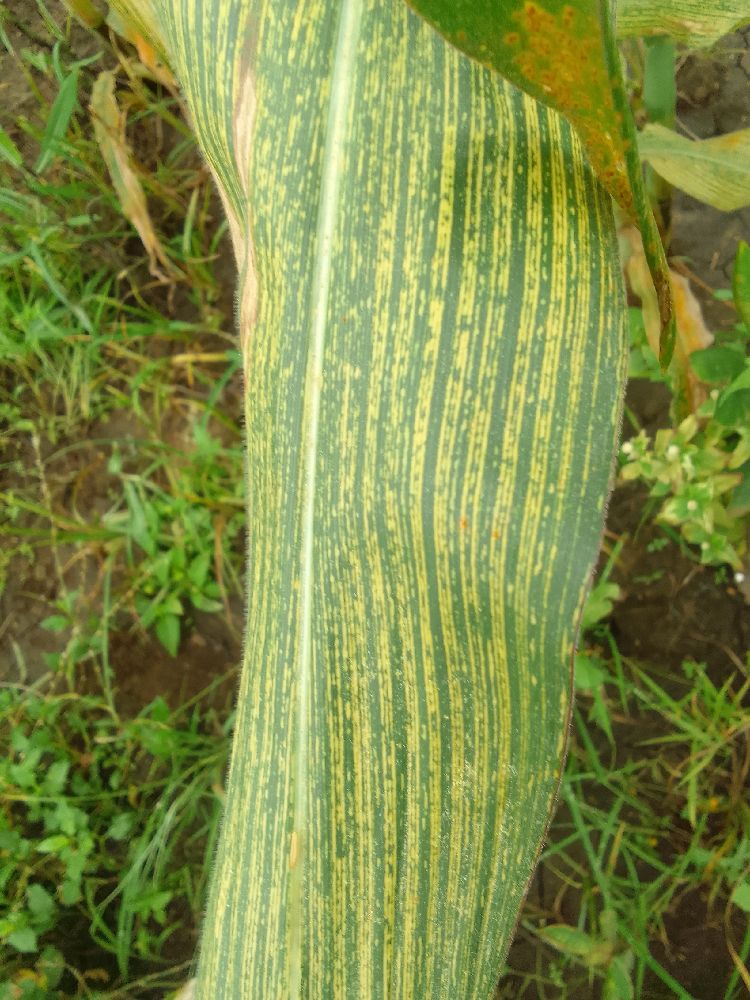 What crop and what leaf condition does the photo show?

maize, maize streak virus
